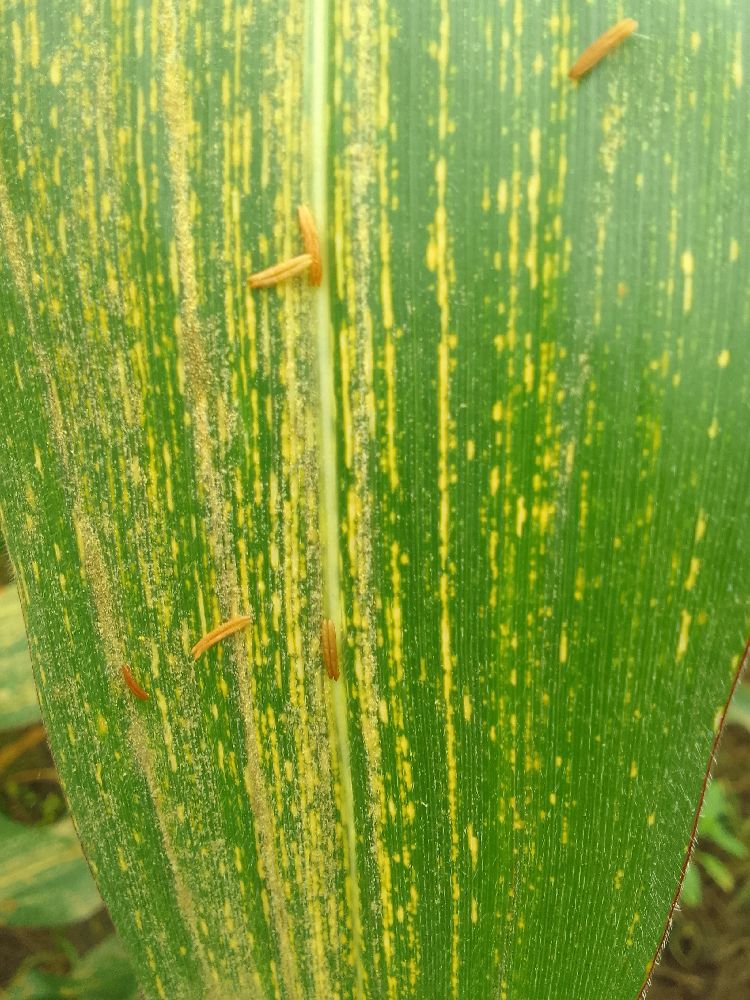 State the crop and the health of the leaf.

maize, maize streak virus
